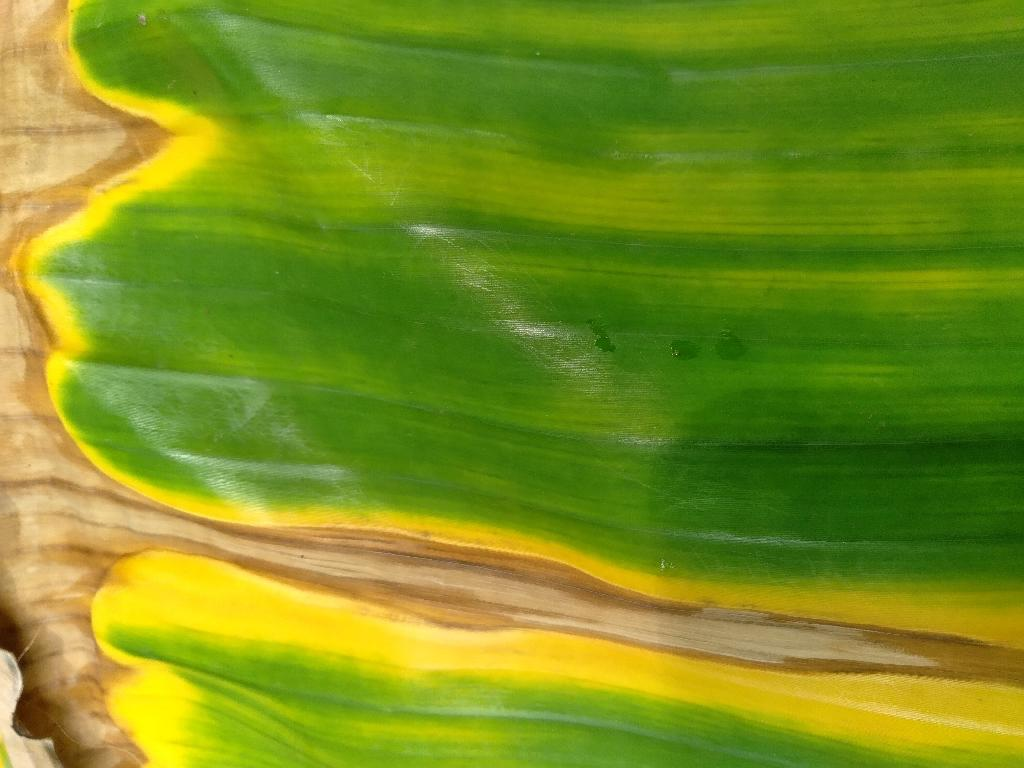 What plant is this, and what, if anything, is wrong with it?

banana, fusarium wilt race 1
